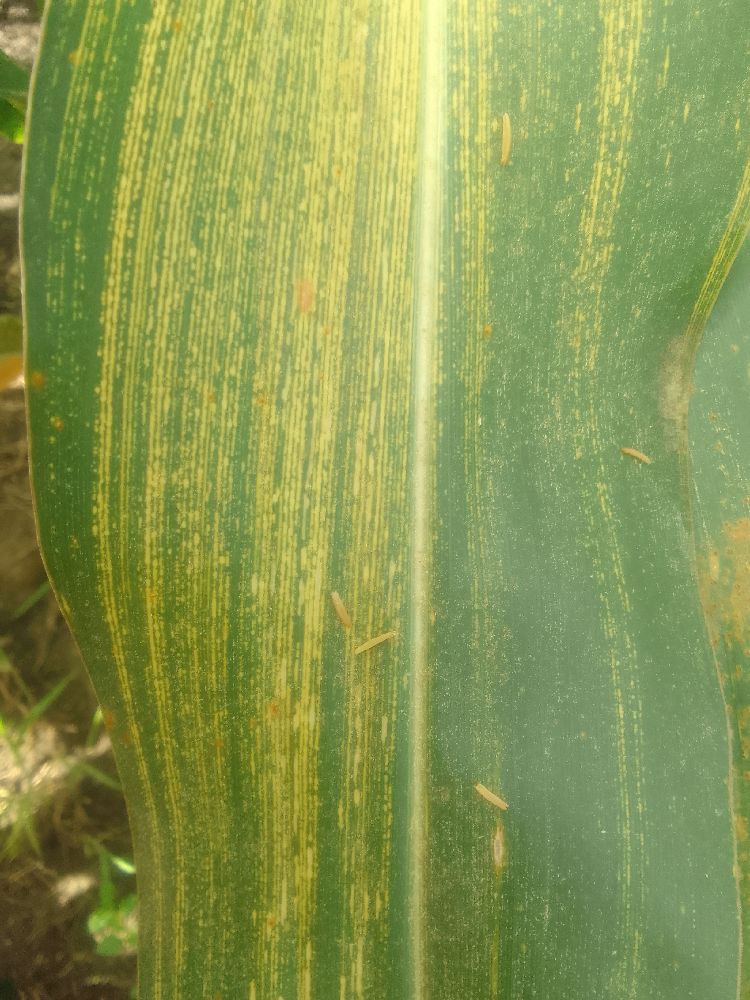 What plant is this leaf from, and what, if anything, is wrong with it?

maize, maize streak virus
